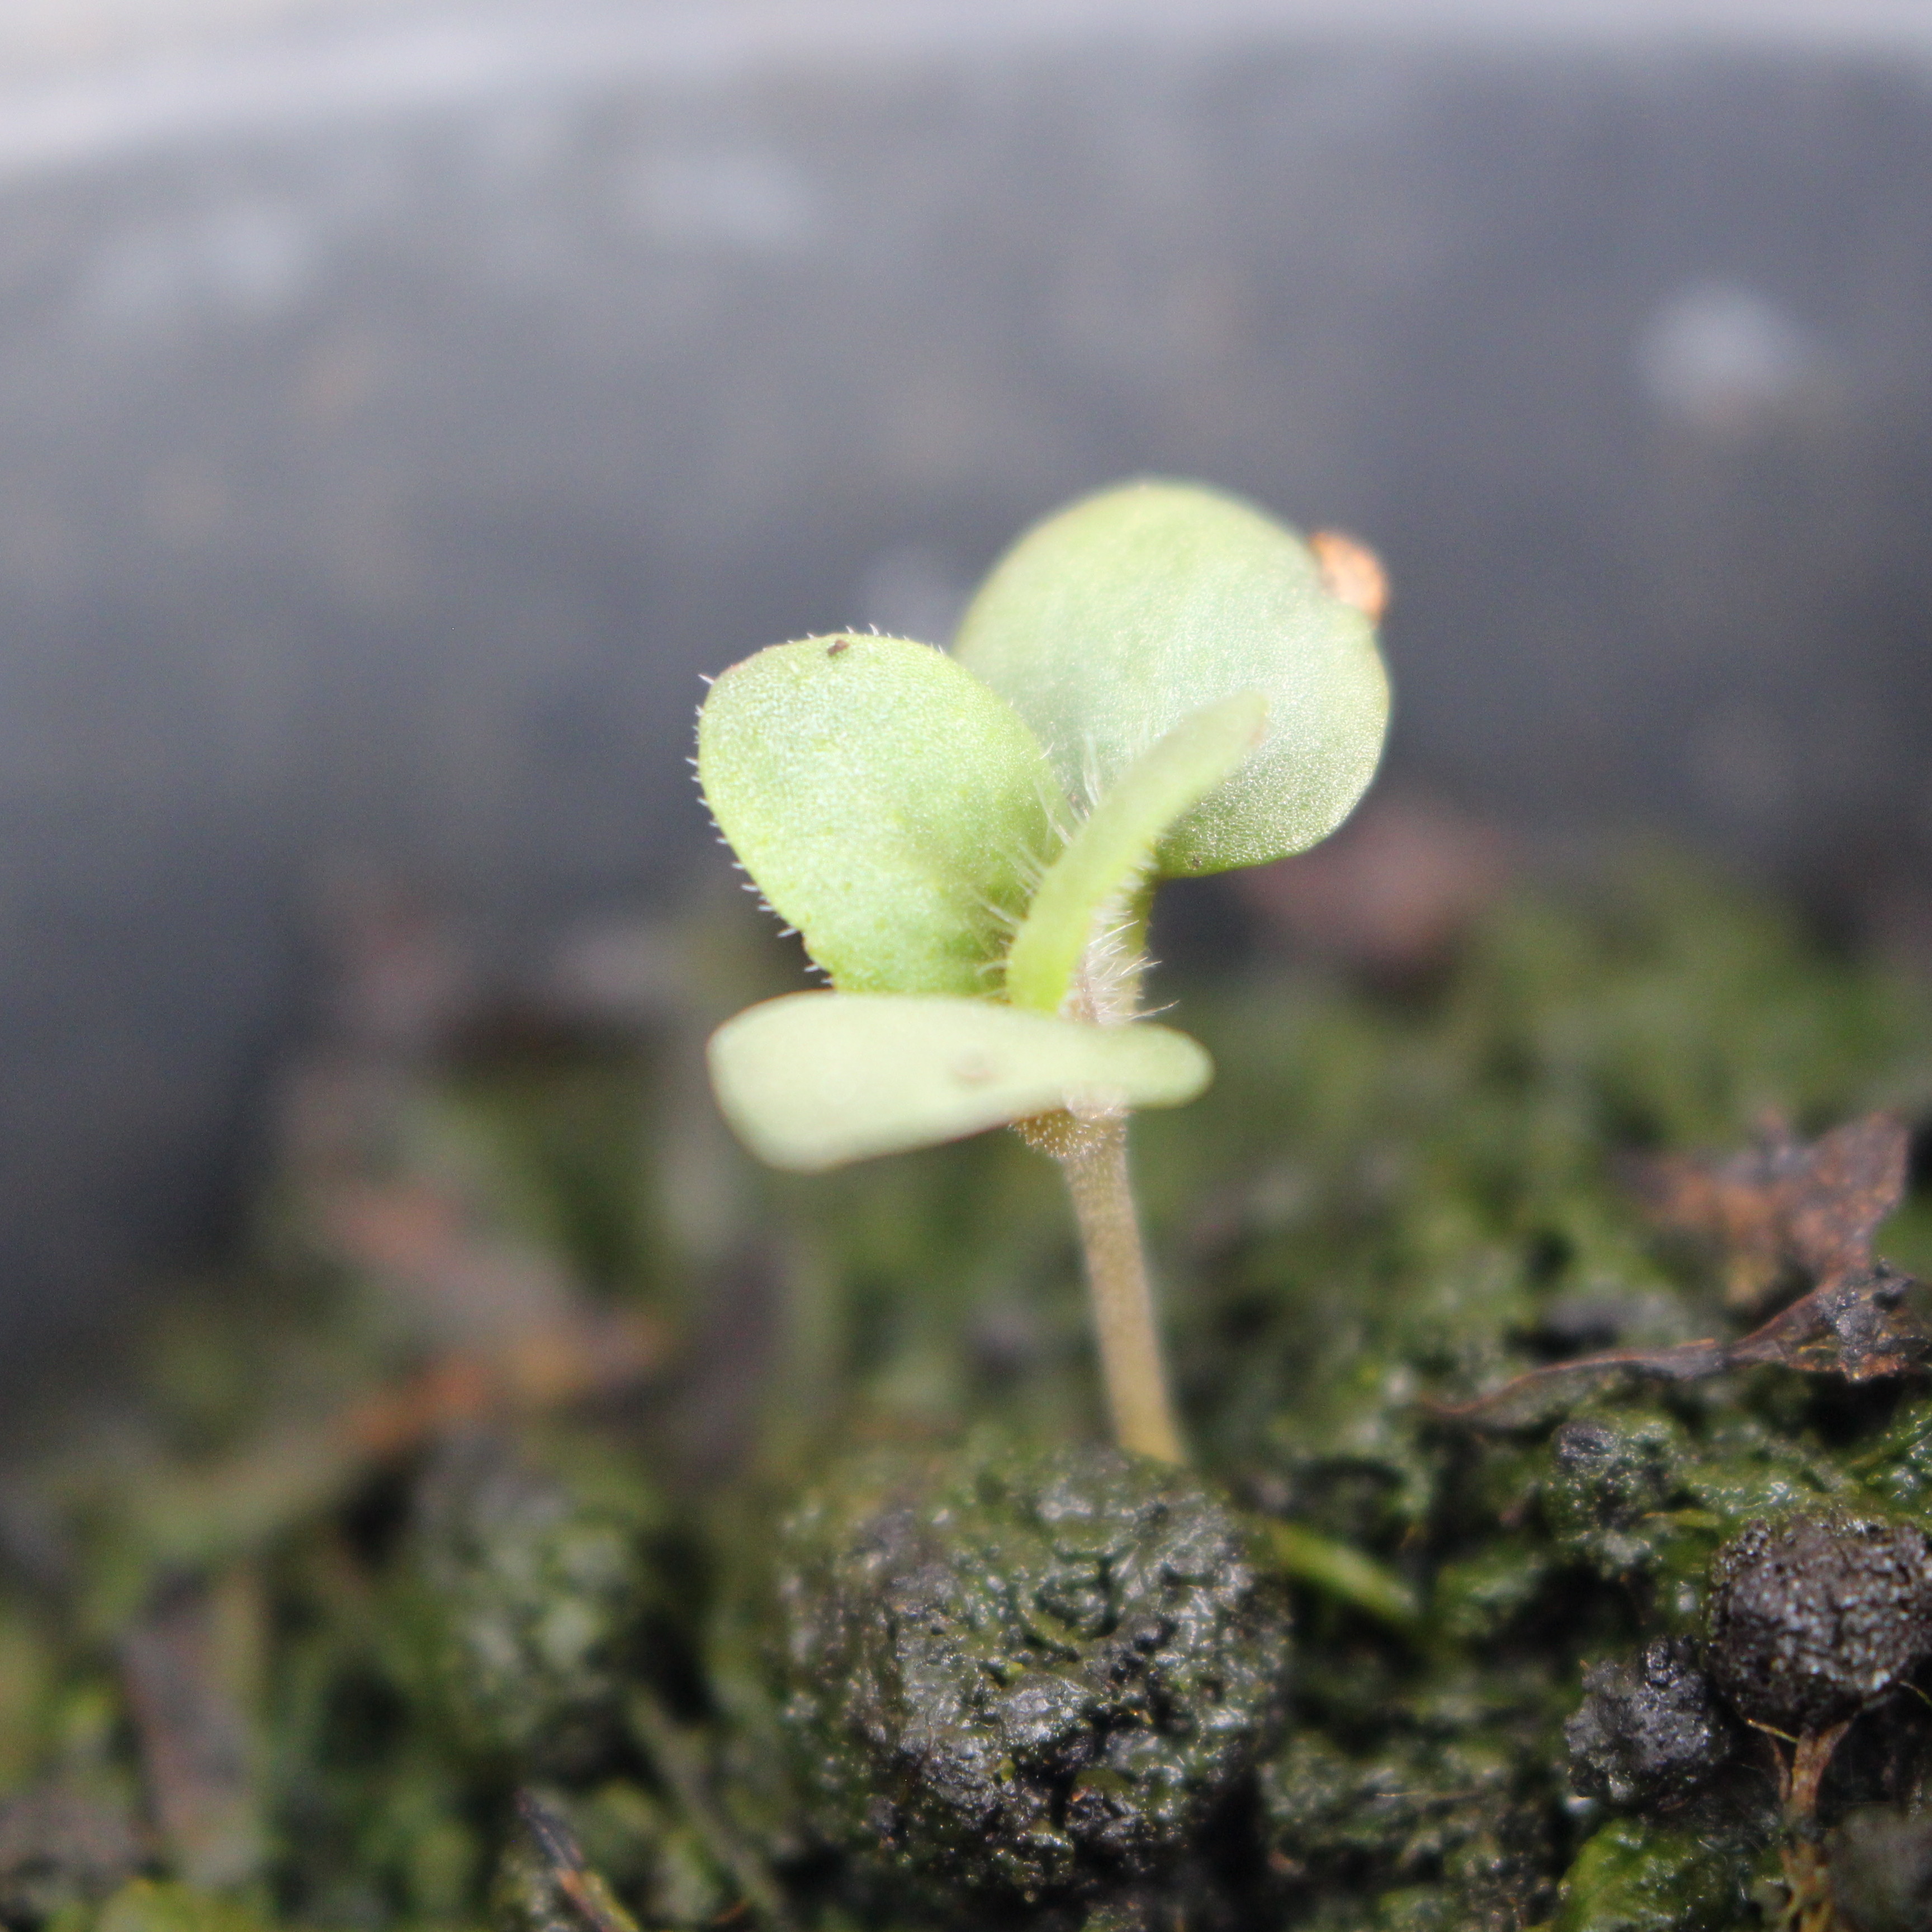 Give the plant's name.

Veronica persica
